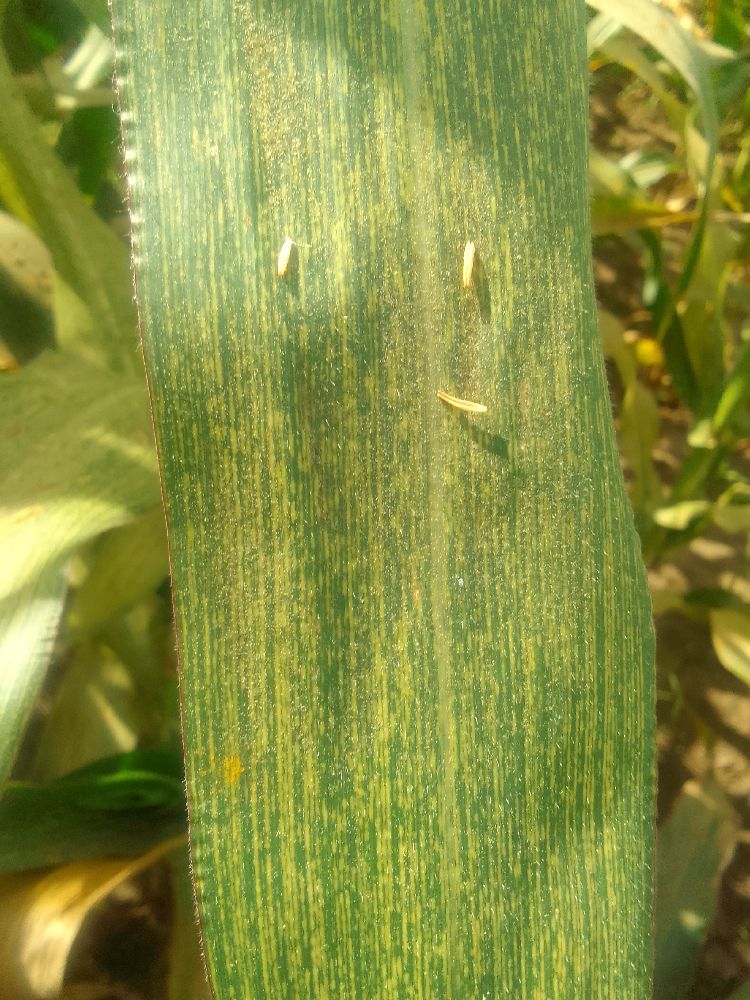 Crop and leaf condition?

maize, maize streak virus
